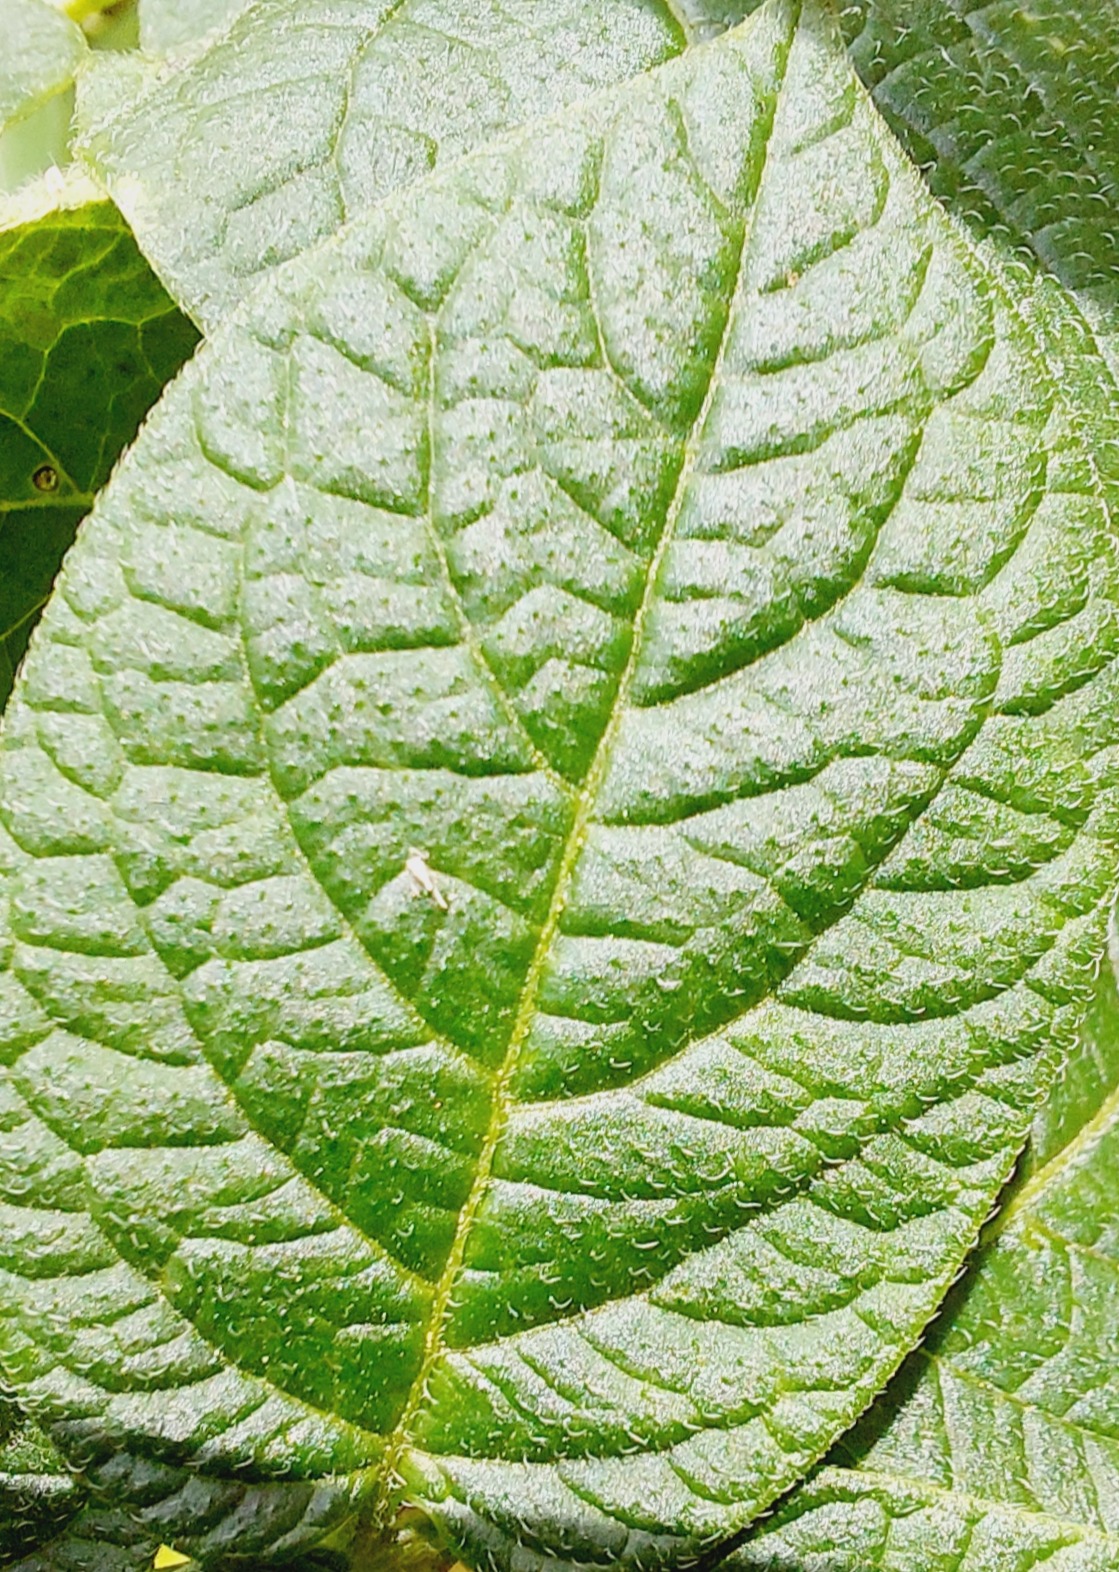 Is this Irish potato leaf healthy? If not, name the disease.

healthy
